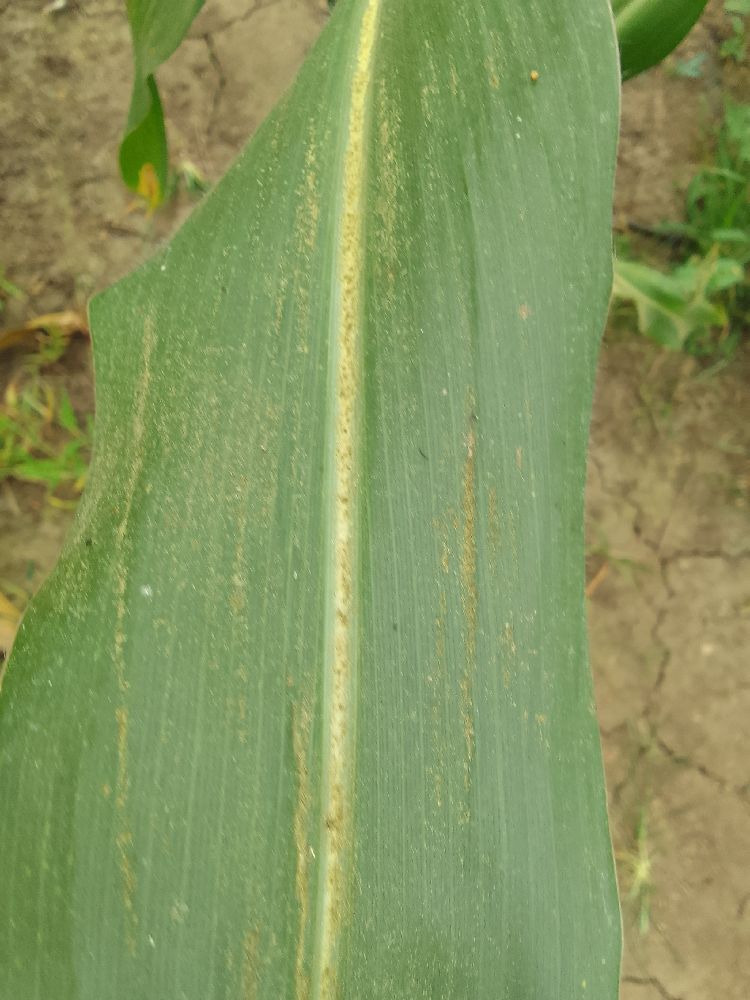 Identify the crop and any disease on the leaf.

maize, healthy
